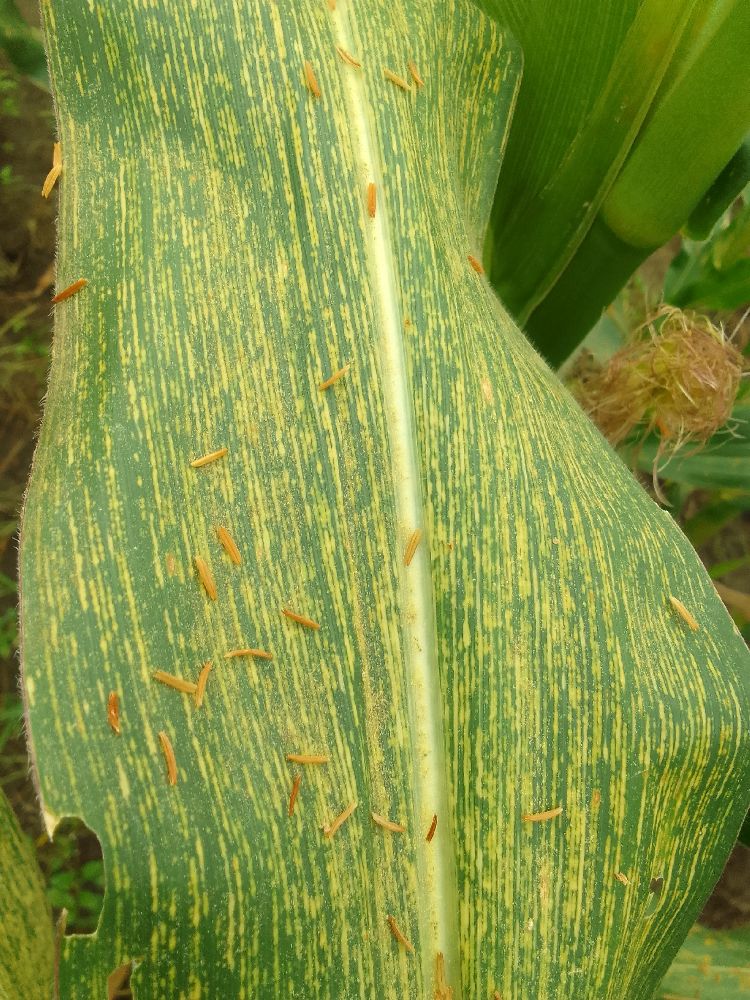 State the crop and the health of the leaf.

maize, maize streak virus
